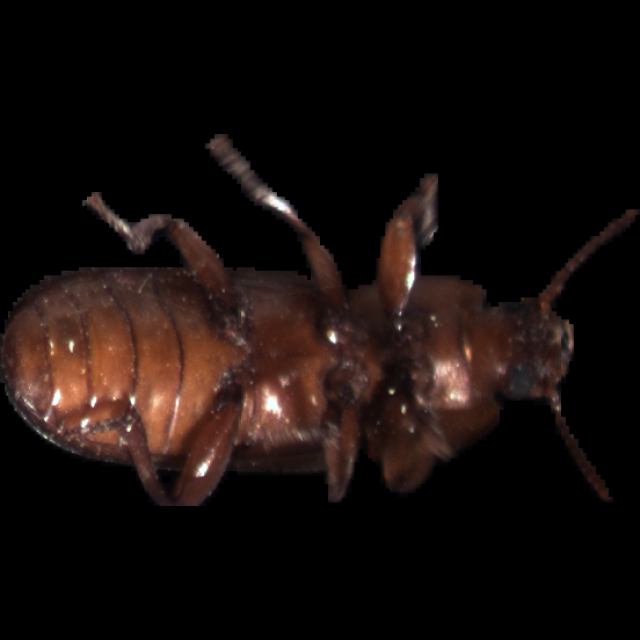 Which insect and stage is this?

mealworm beetle
